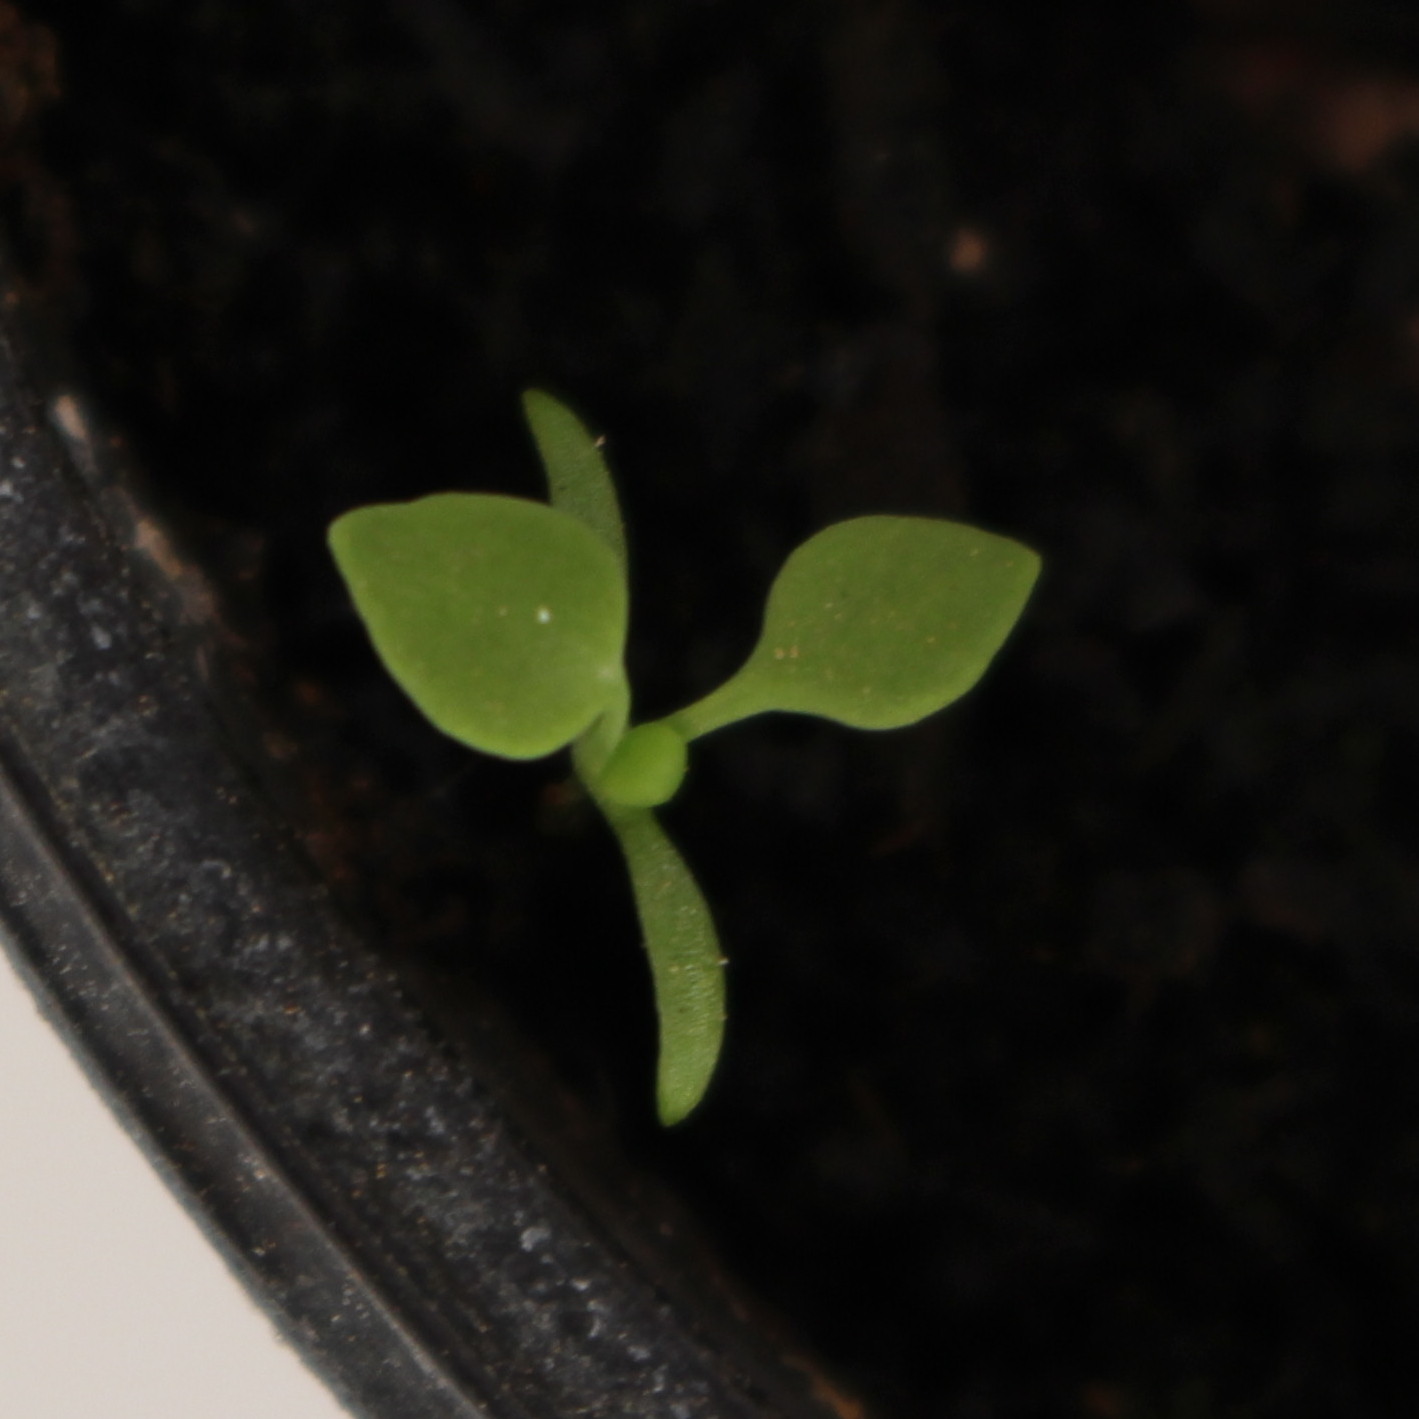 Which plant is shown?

Papaver rhoeas
